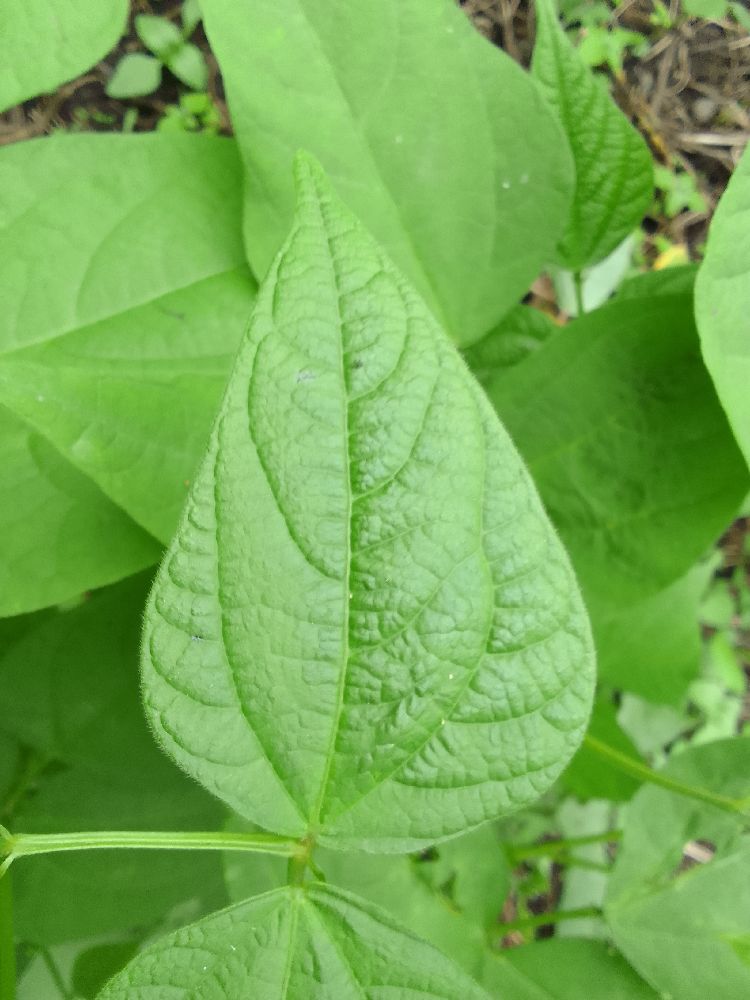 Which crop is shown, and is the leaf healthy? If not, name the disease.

common bean, healthy
